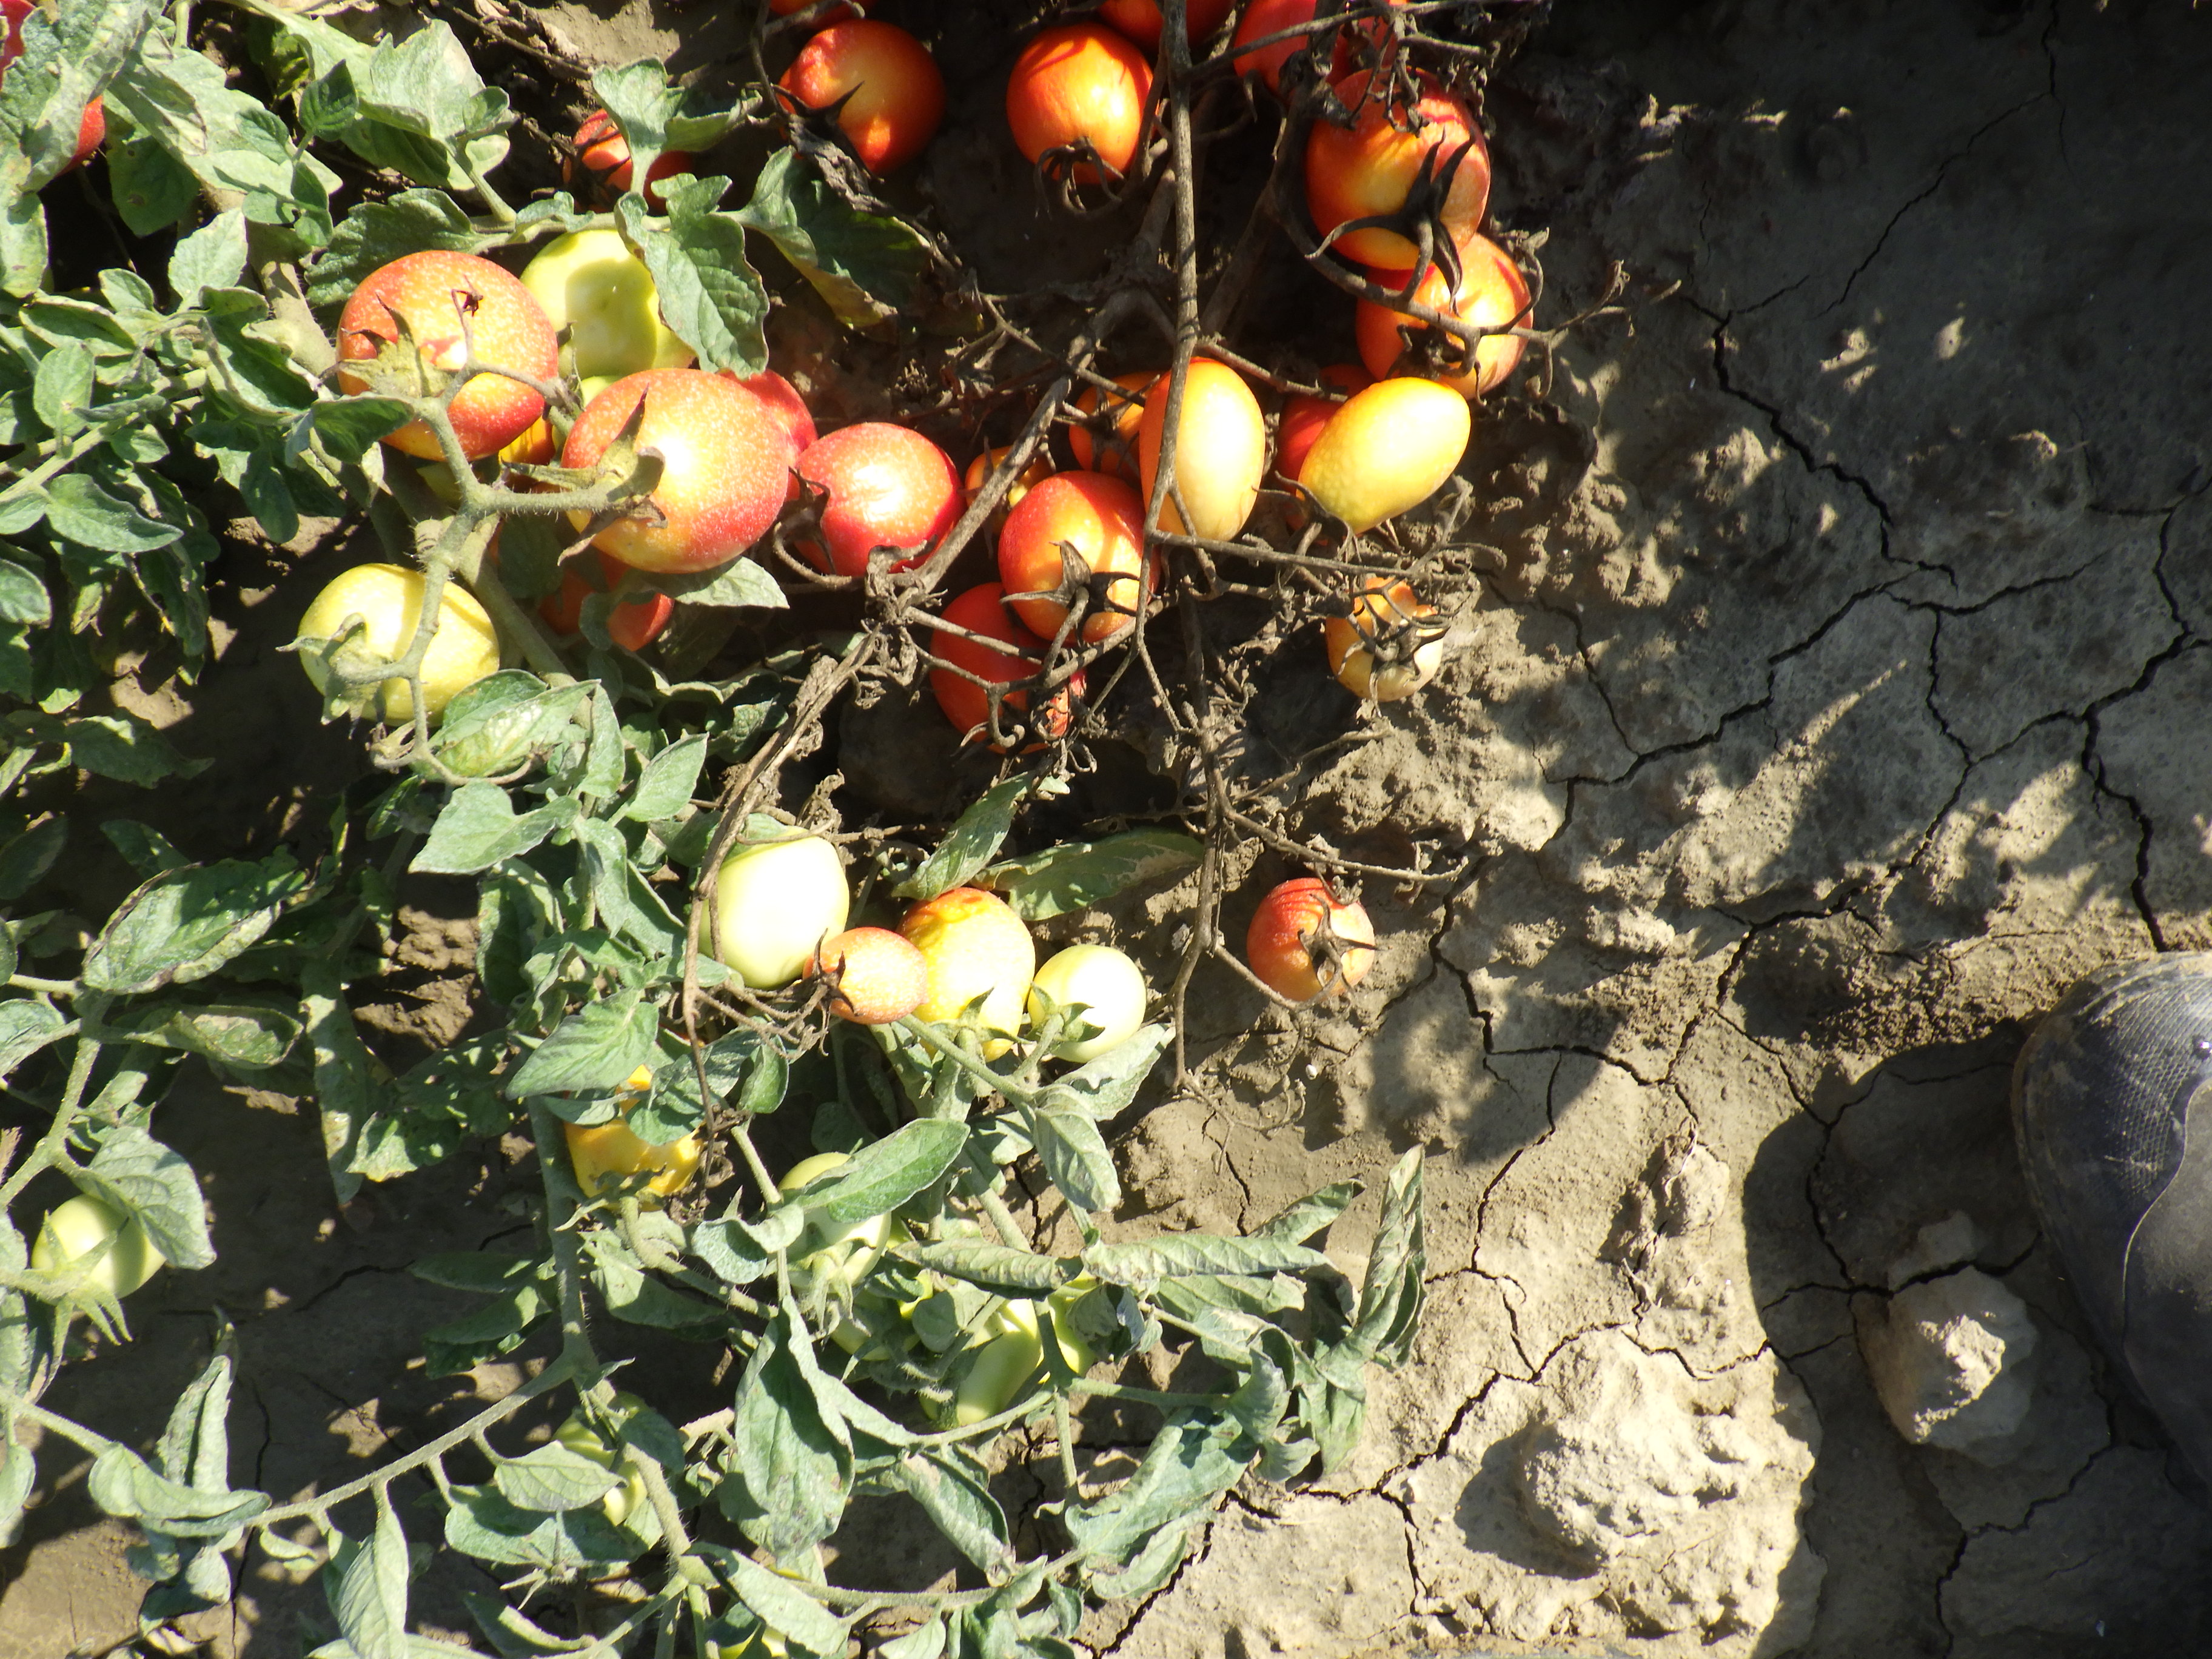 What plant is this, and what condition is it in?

tomato, bacterial spot, drought, southern blight
